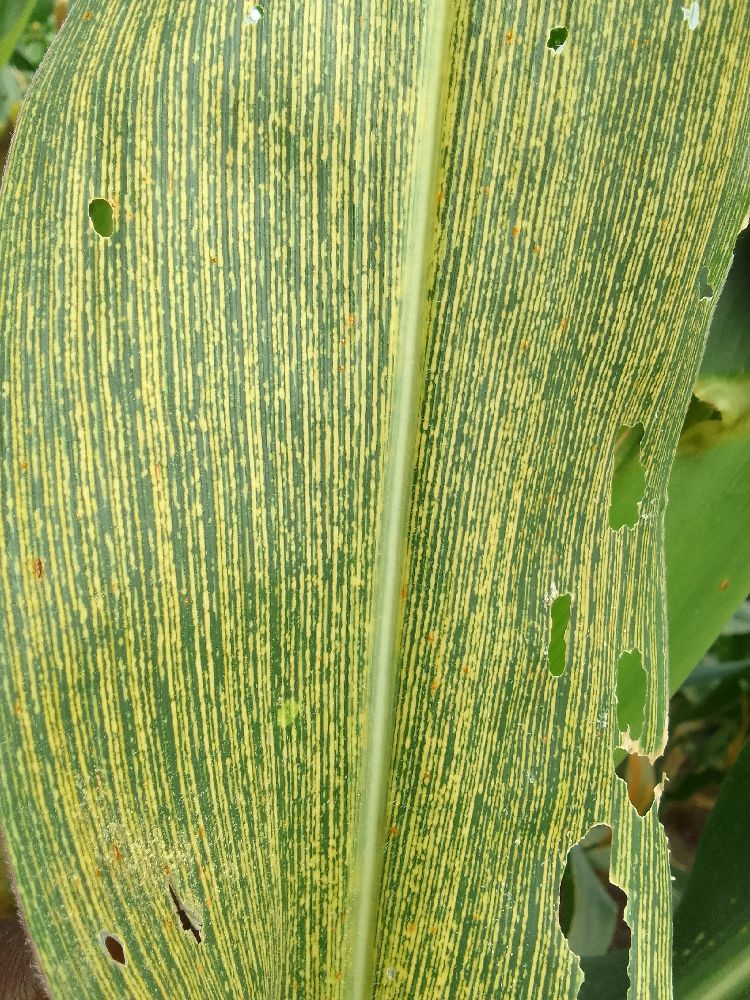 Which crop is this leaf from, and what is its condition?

maize, maize streak virus
